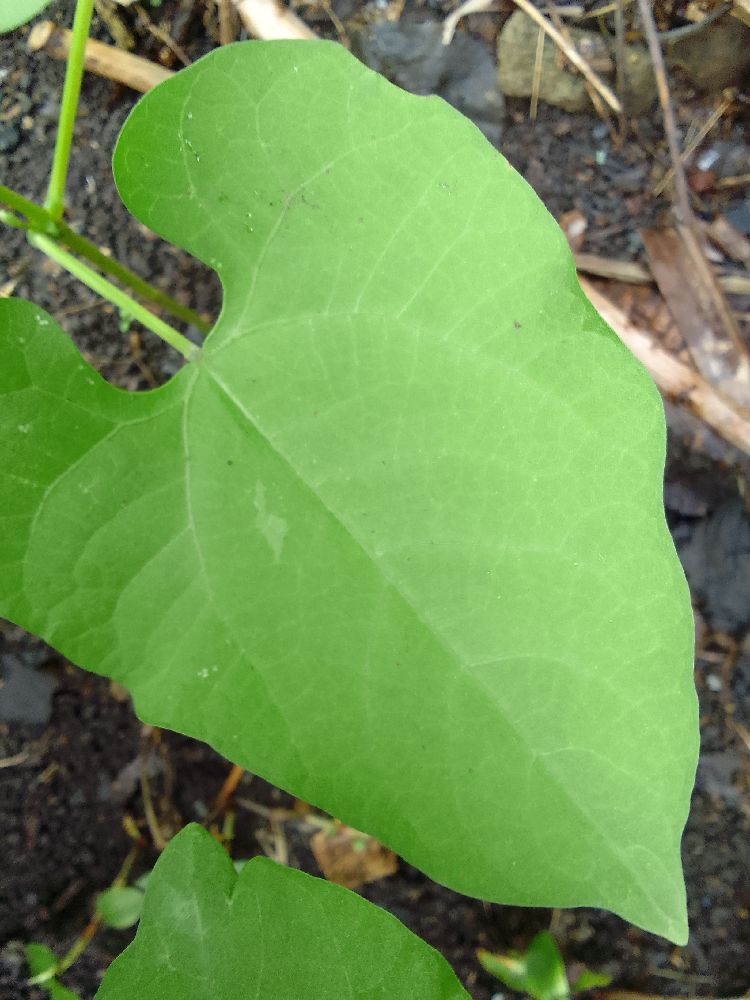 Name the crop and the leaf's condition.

common bean, healthy
